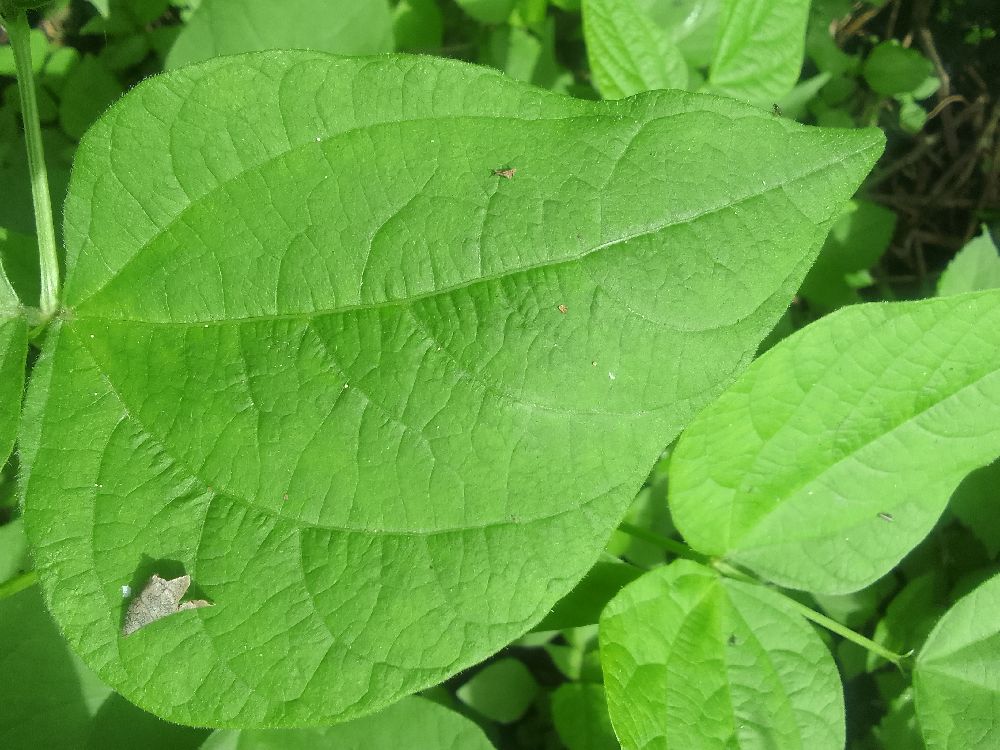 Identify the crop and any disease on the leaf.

common bean, healthy
